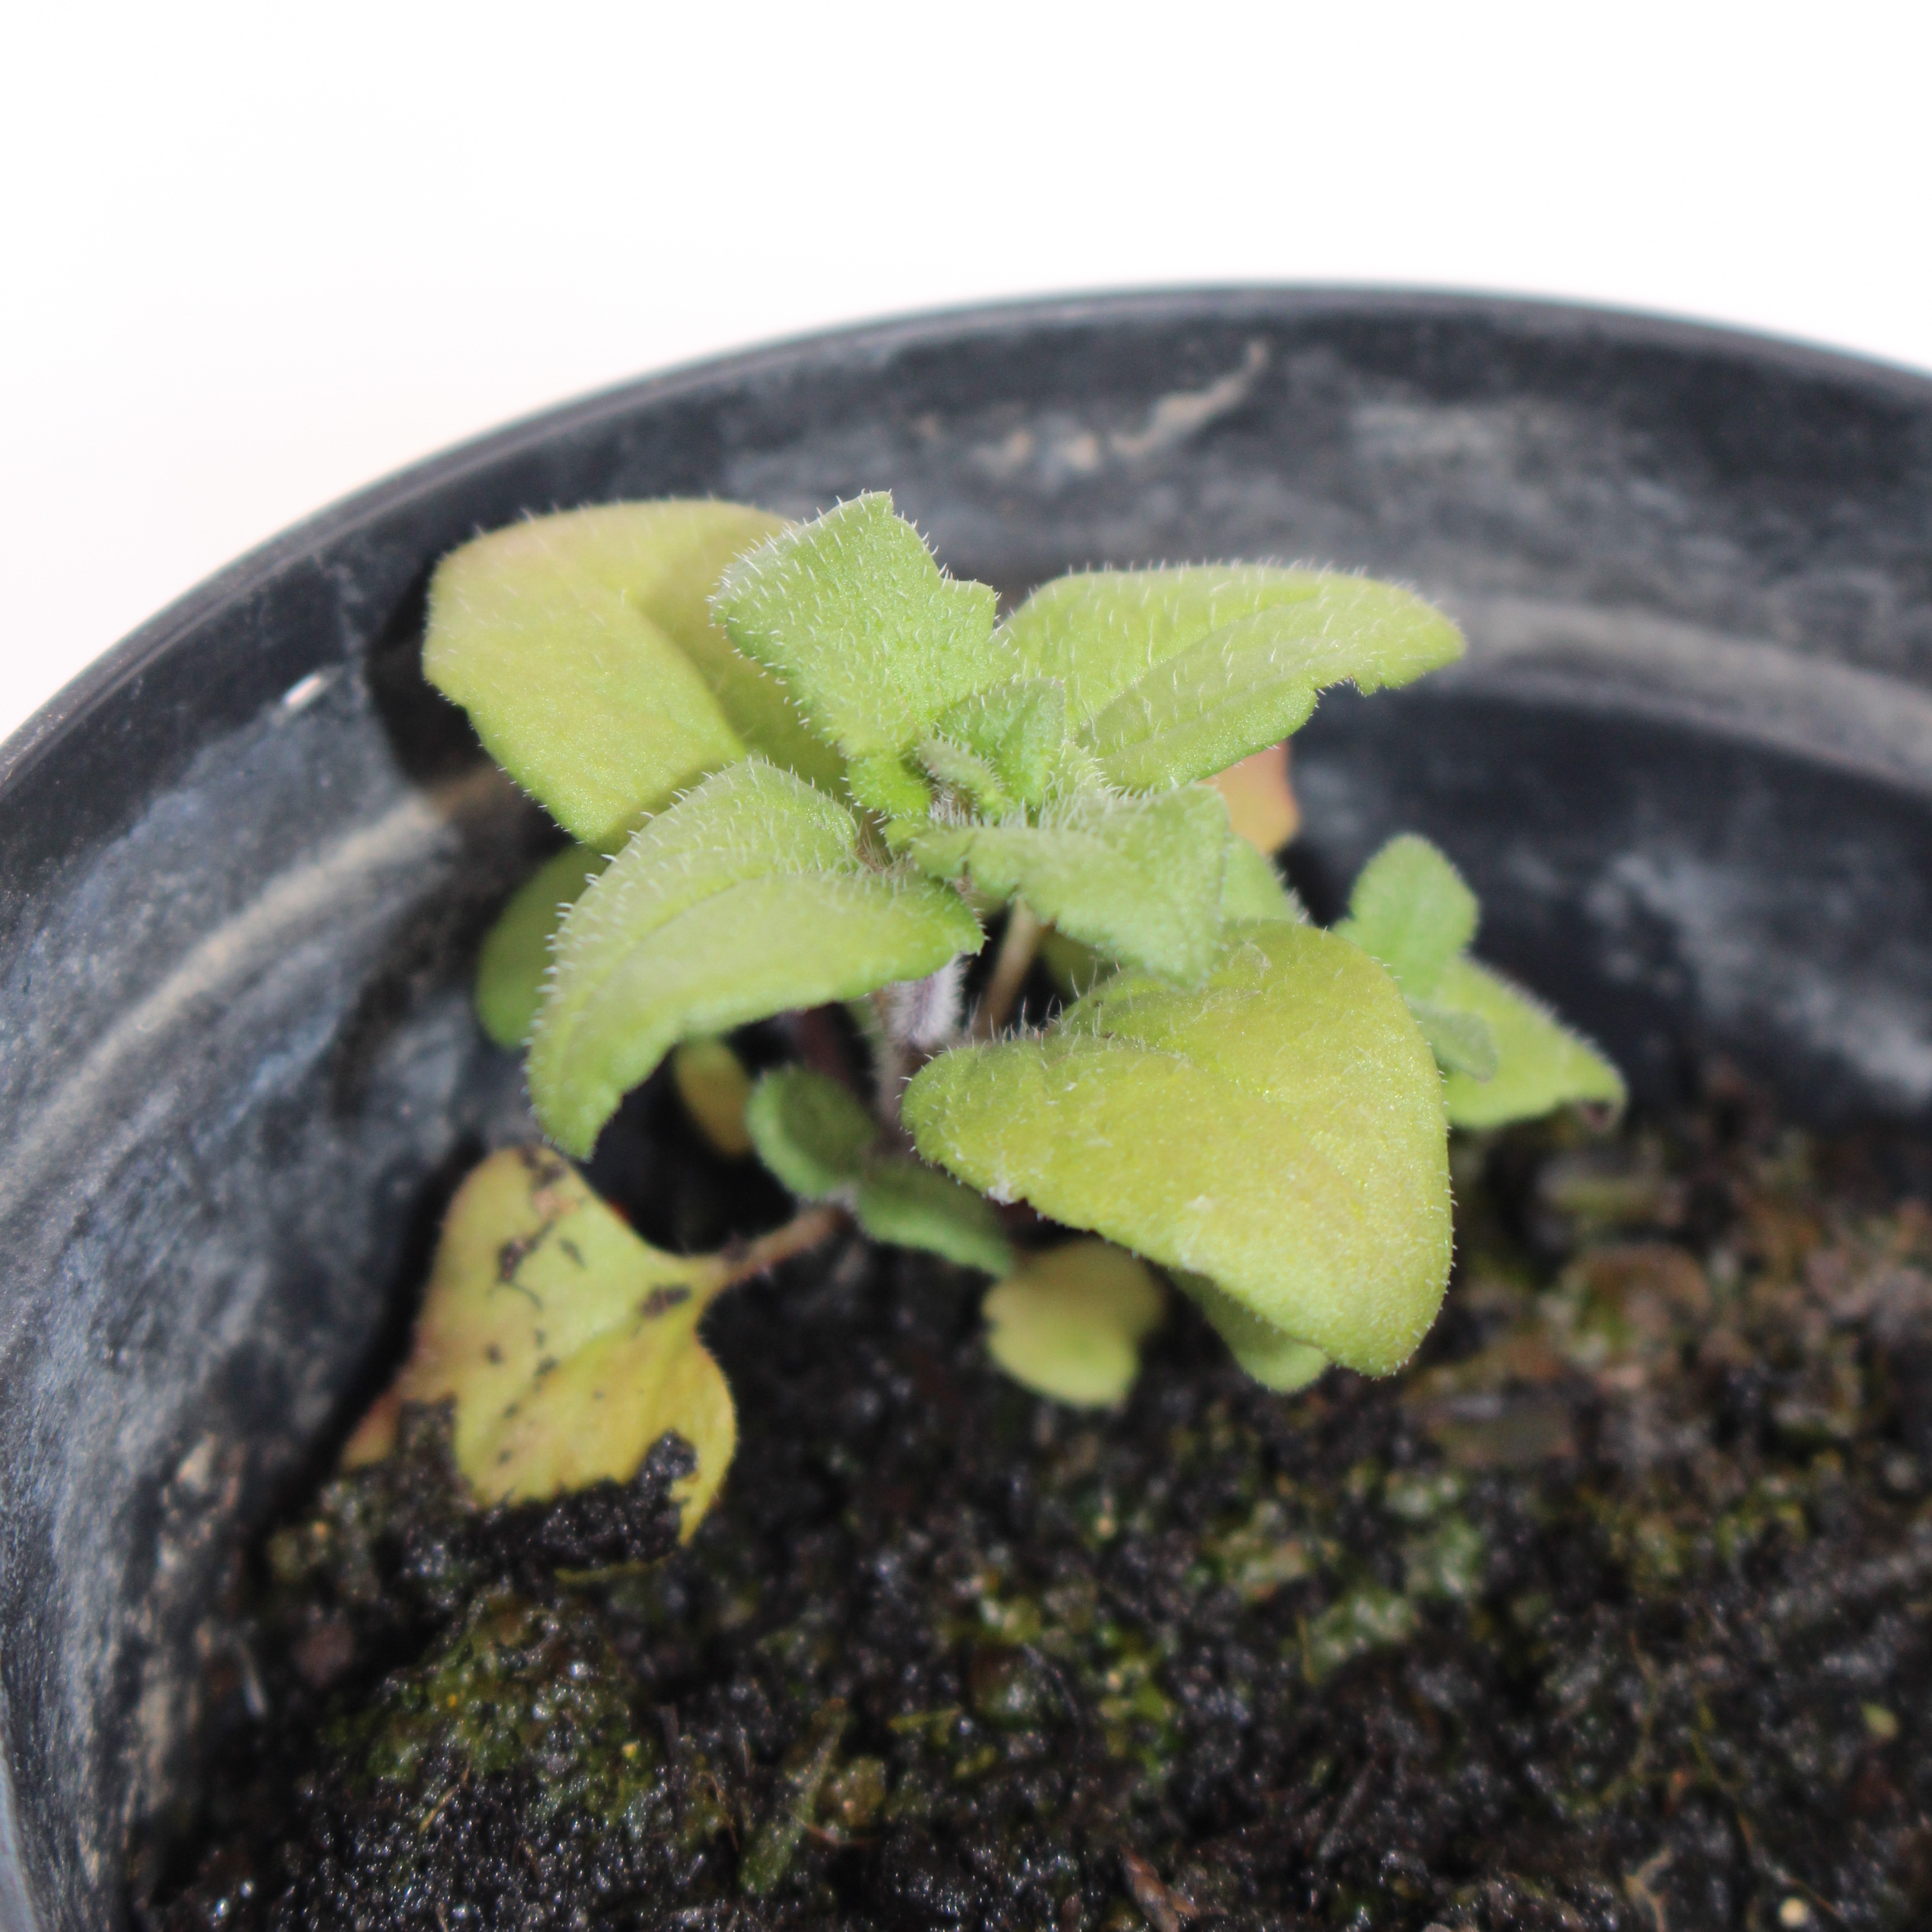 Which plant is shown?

Veronica persica
